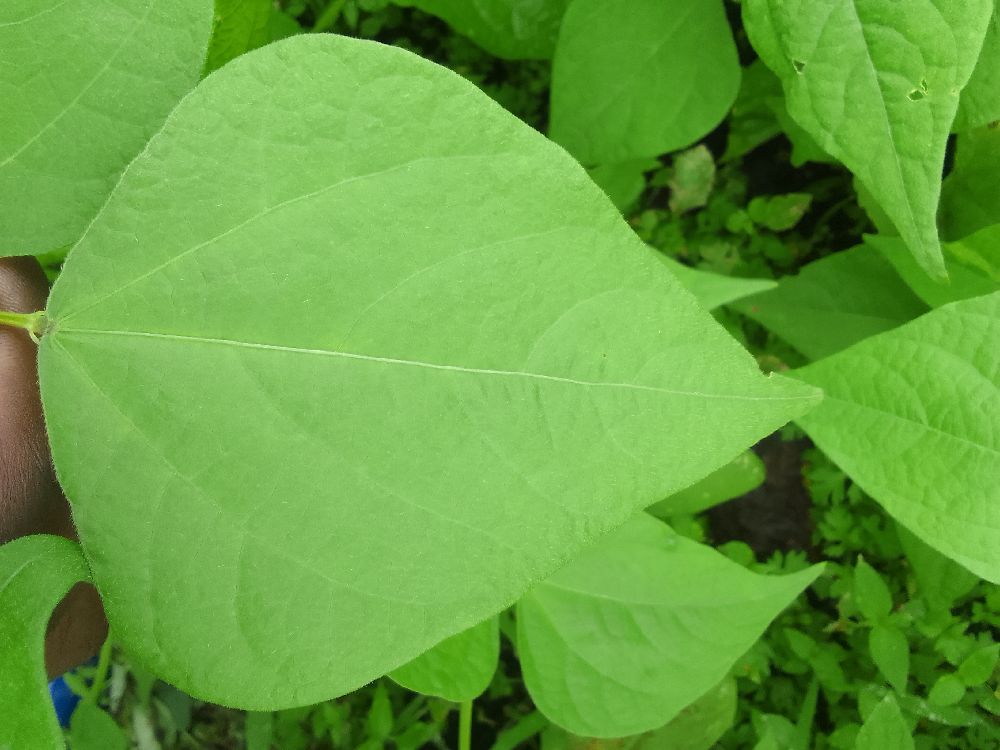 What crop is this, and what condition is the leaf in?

common bean, healthy
